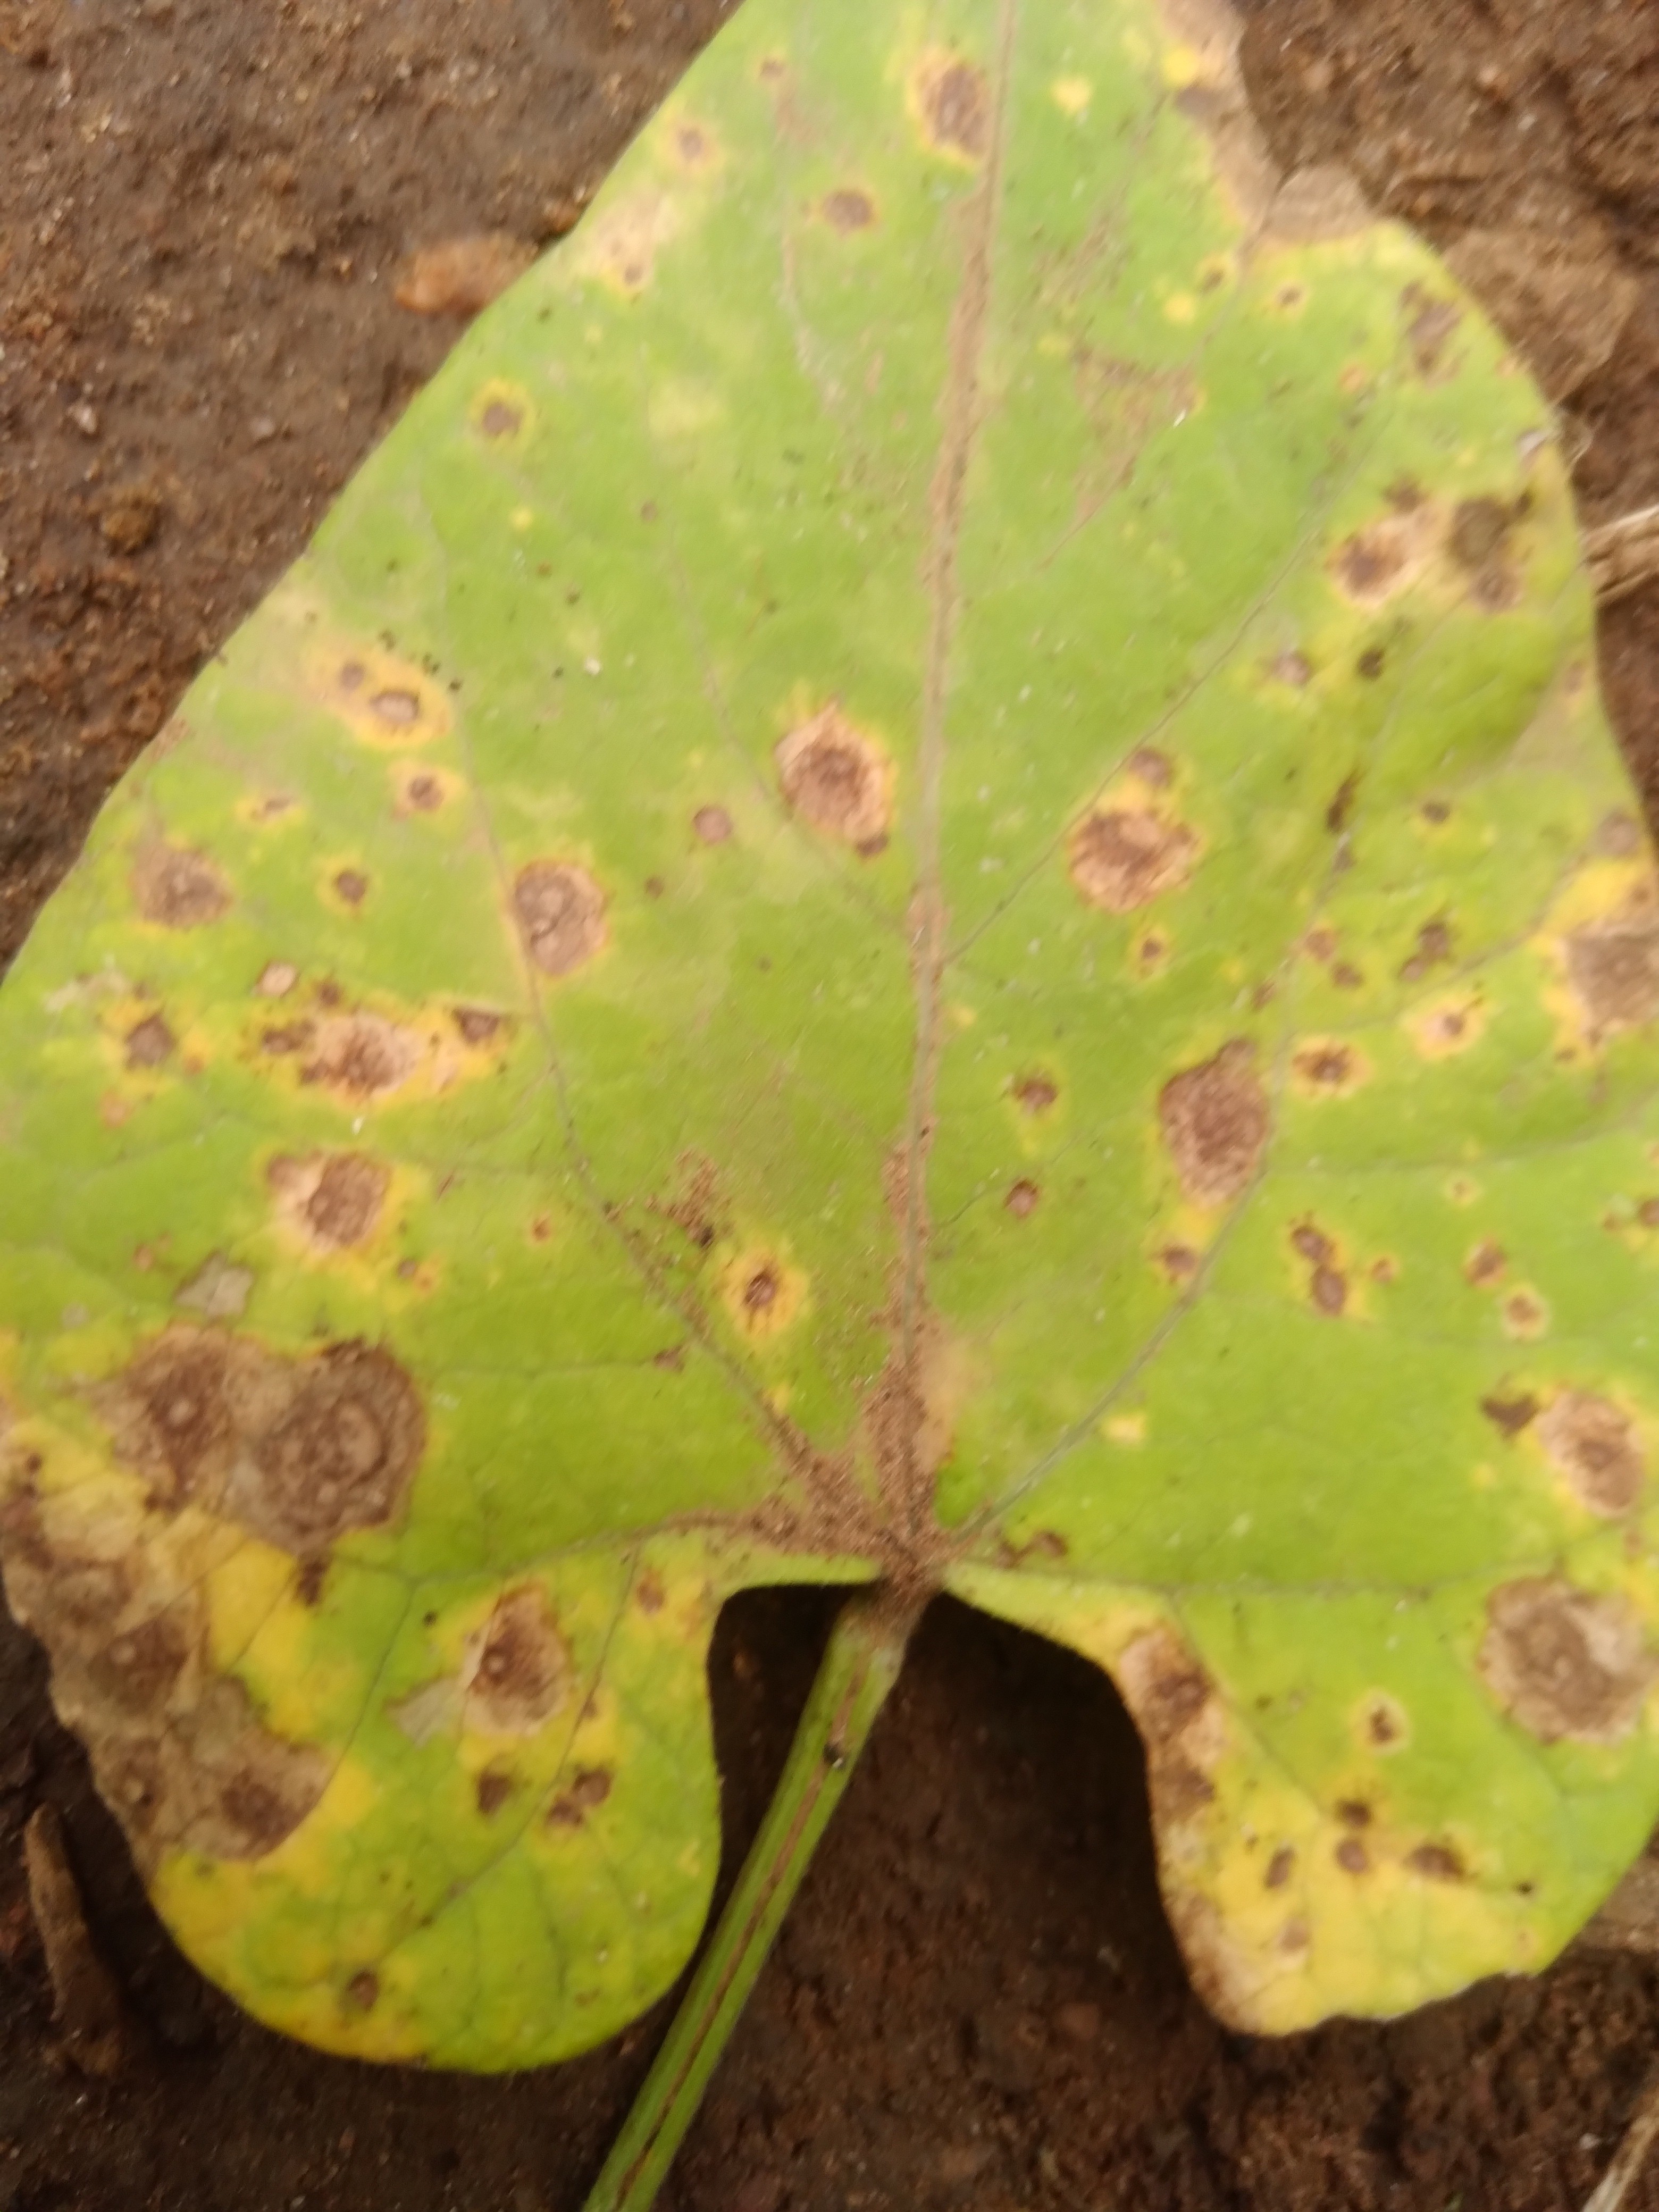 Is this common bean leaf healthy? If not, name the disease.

rust
